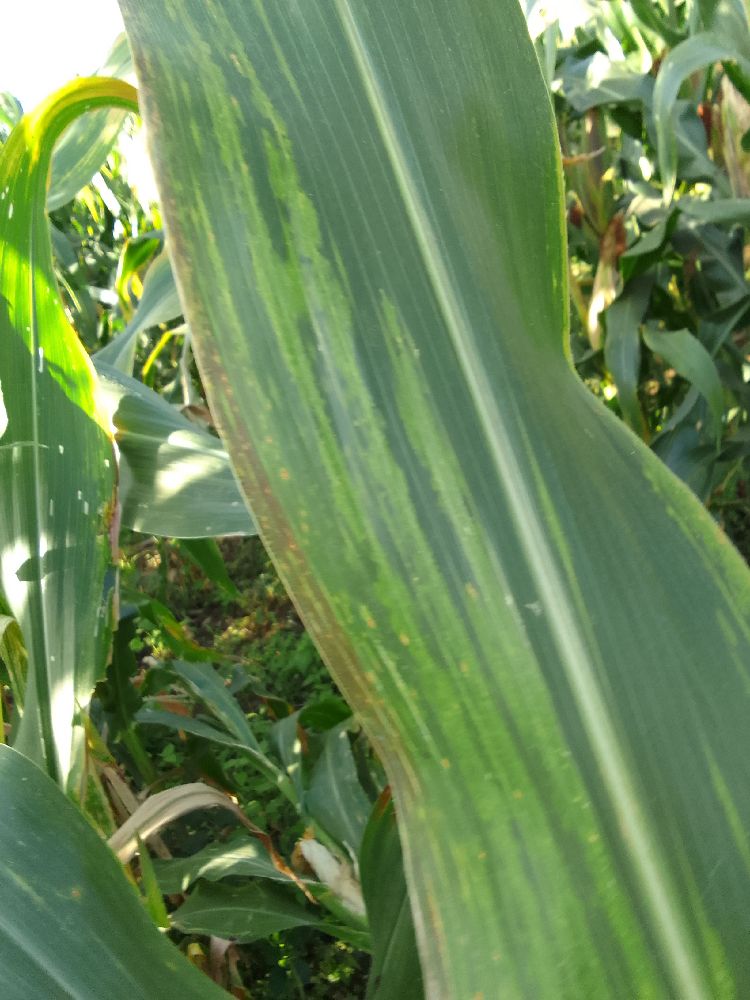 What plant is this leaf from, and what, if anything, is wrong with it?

maize, maize lethal necrosis
